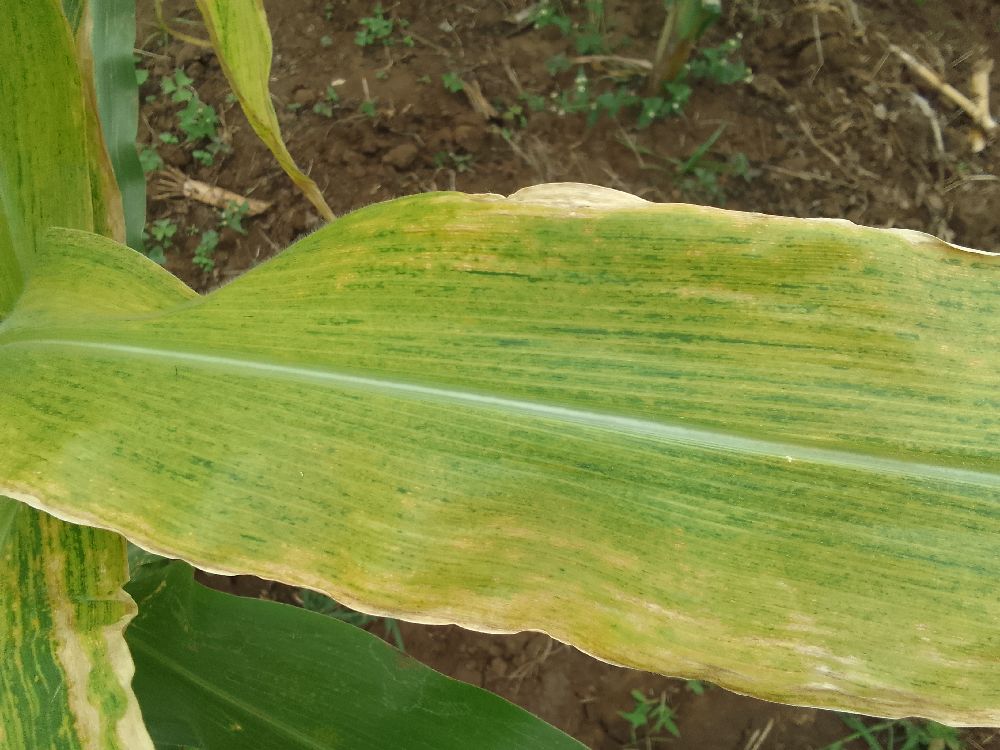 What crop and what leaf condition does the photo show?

maize, maize lethal necrosis
